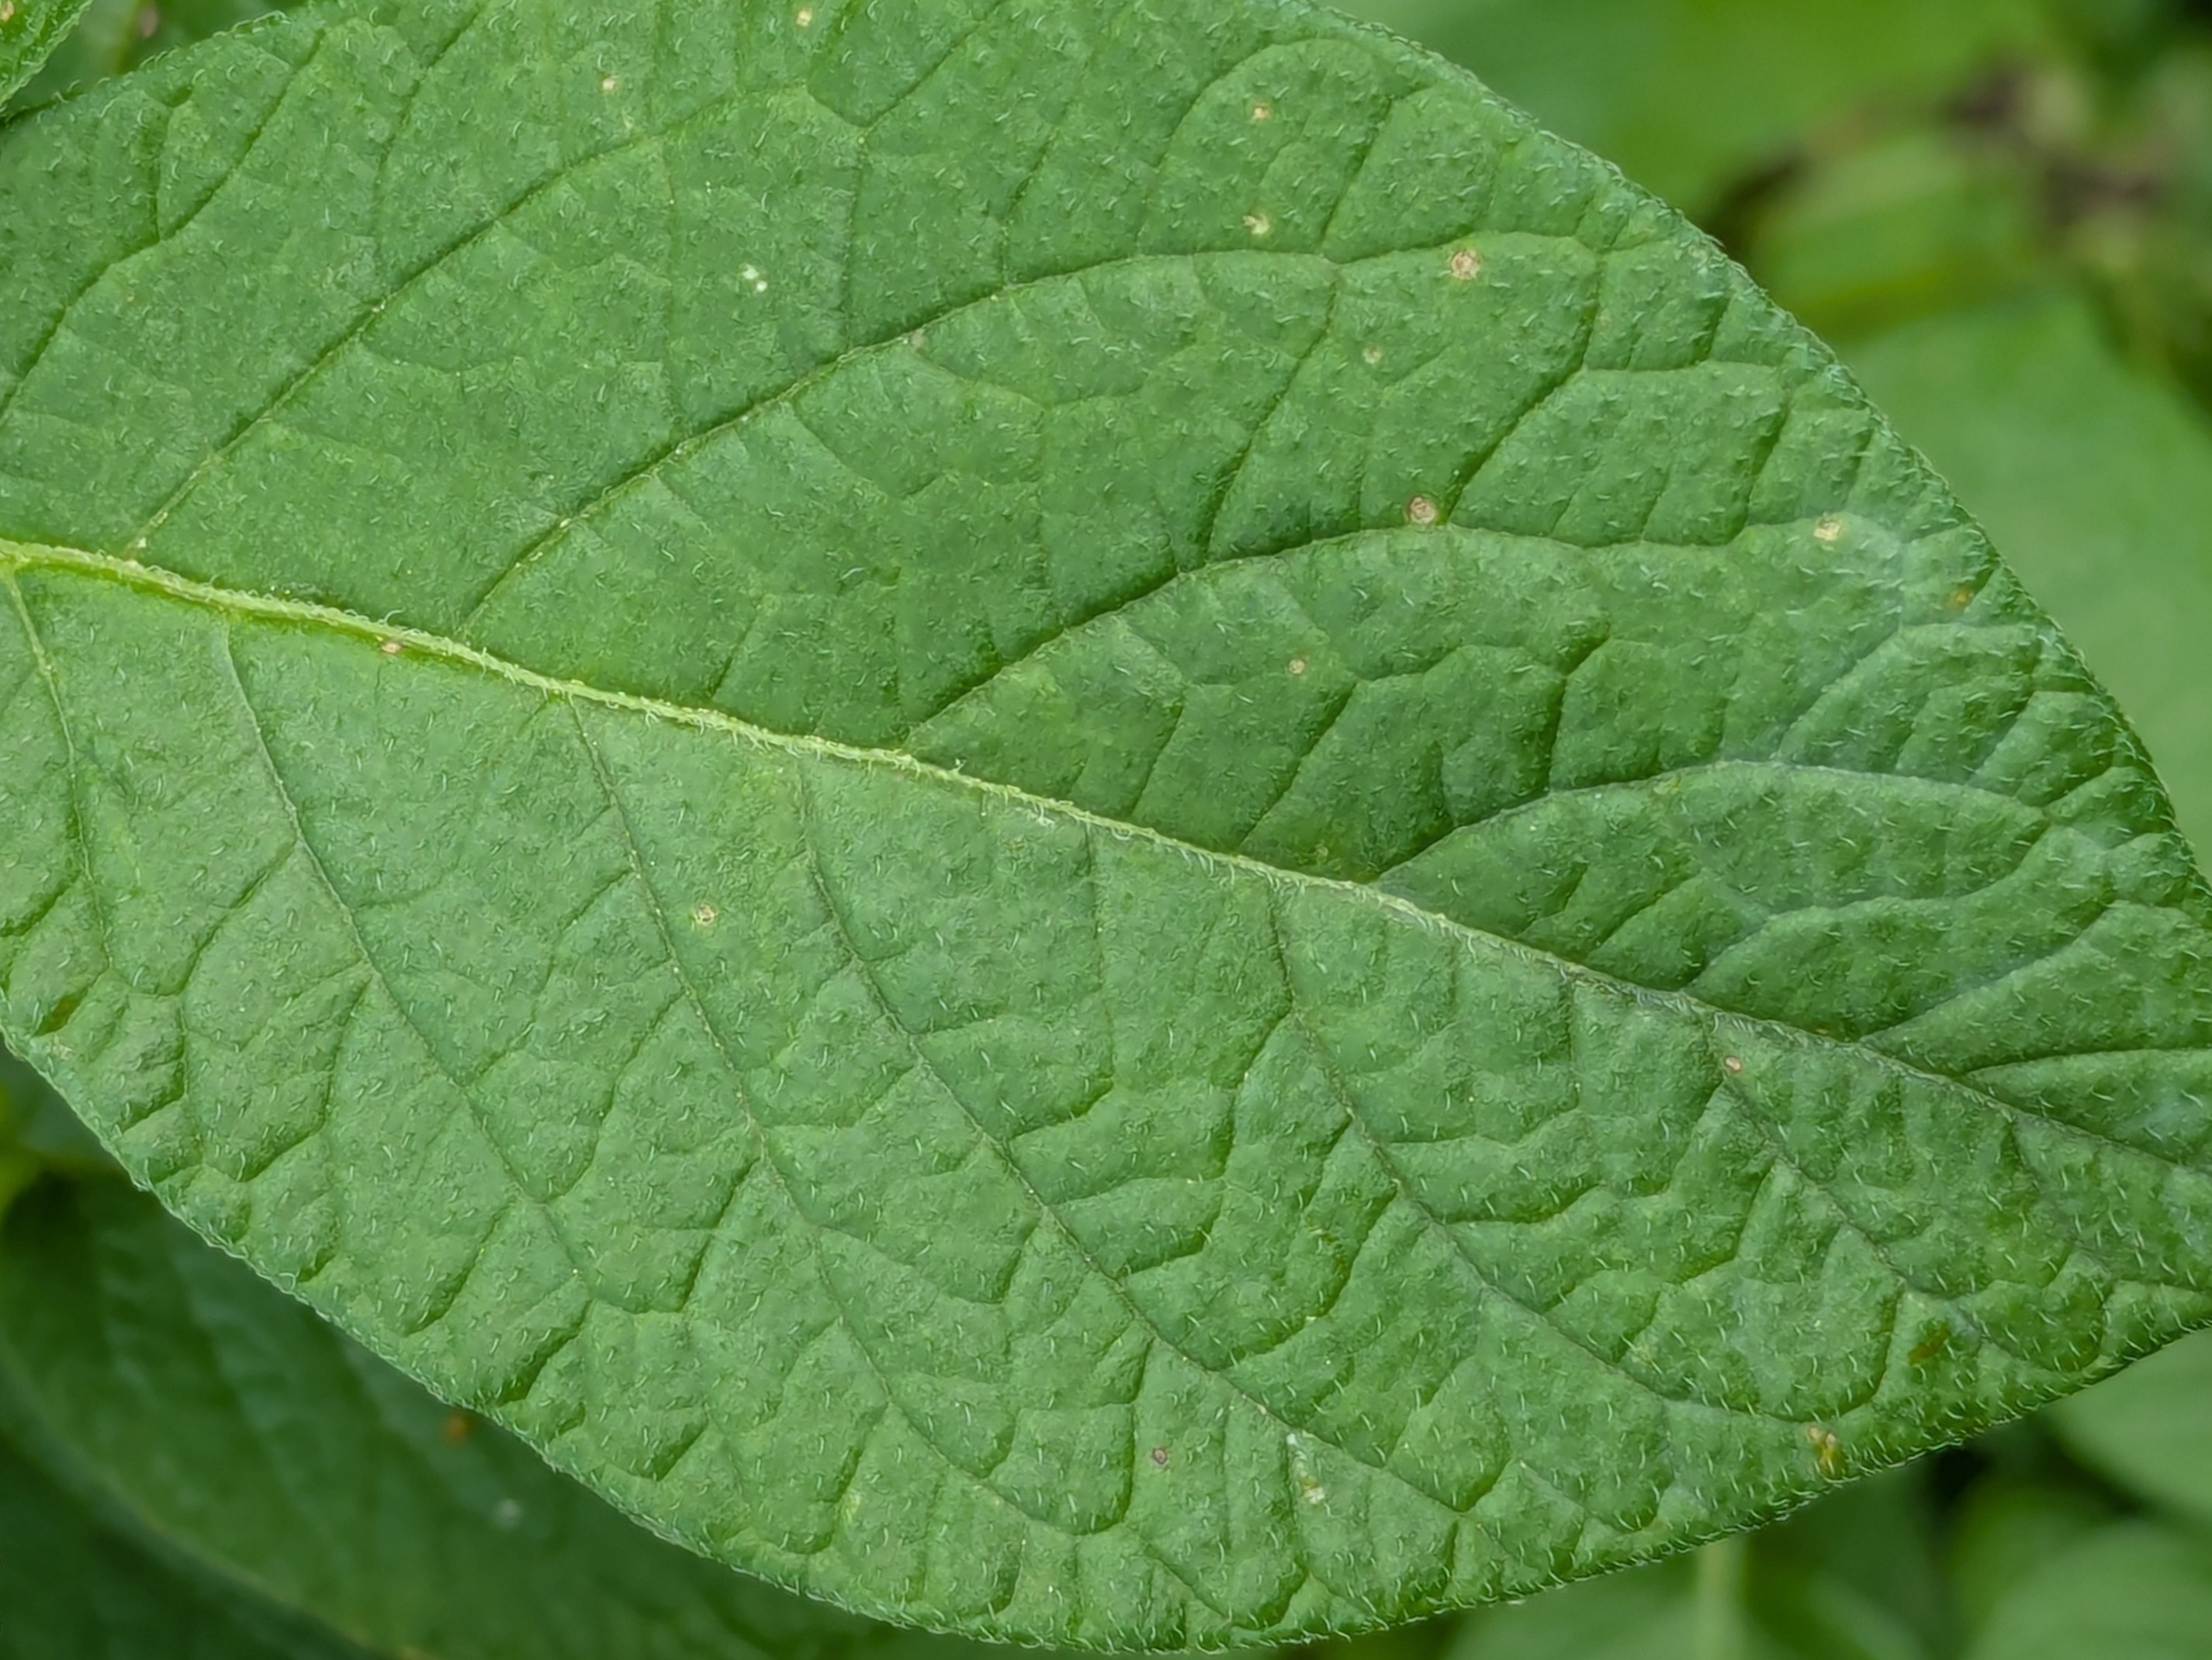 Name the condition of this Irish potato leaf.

healthy
